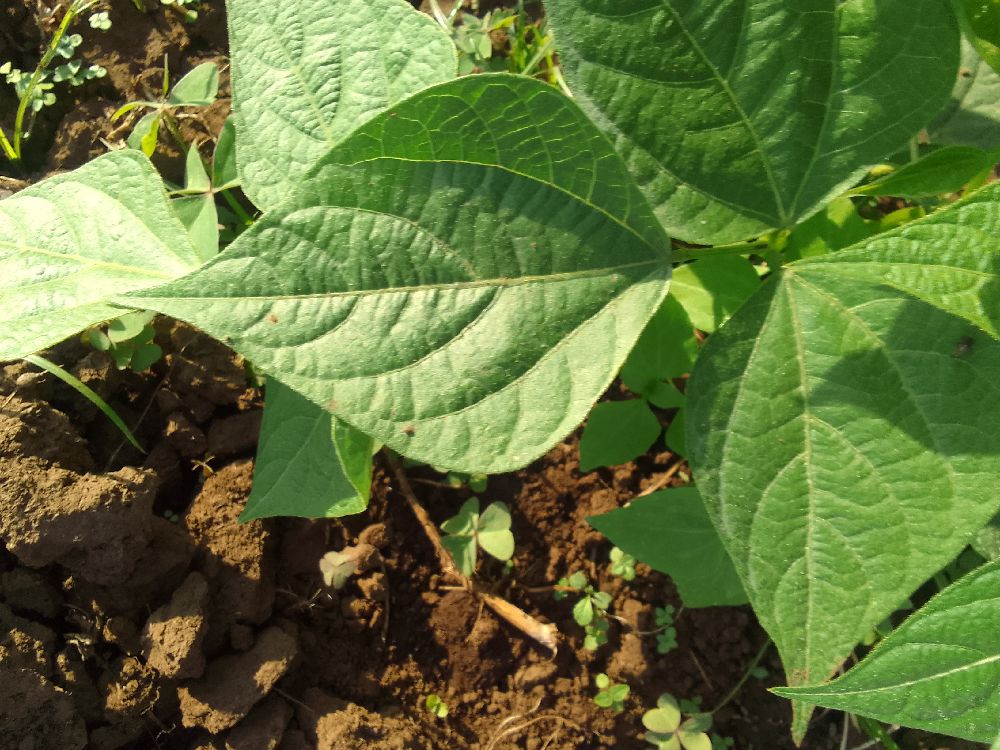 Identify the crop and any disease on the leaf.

common bean, healthy
